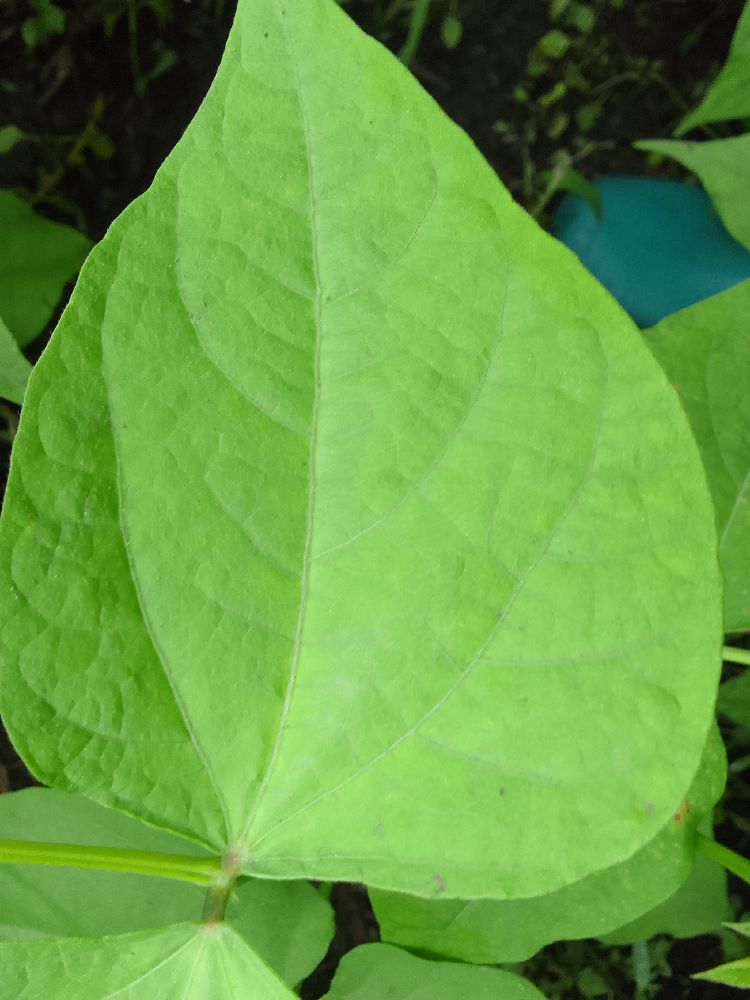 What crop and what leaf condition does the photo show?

common bean, healthy
